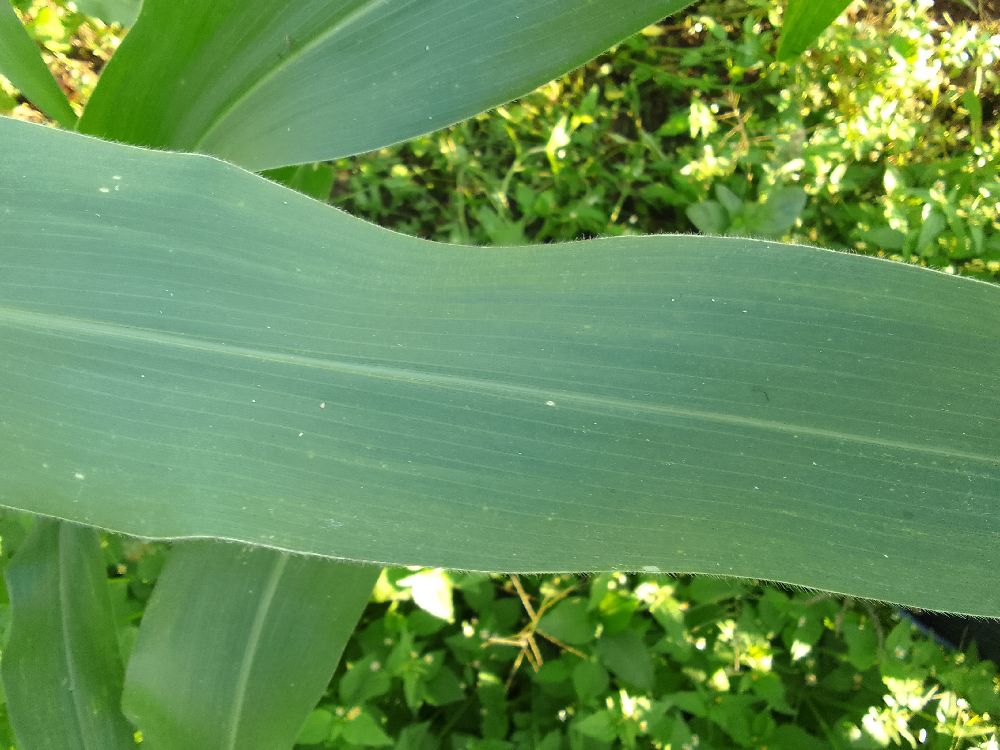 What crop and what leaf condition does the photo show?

maize, healthy
